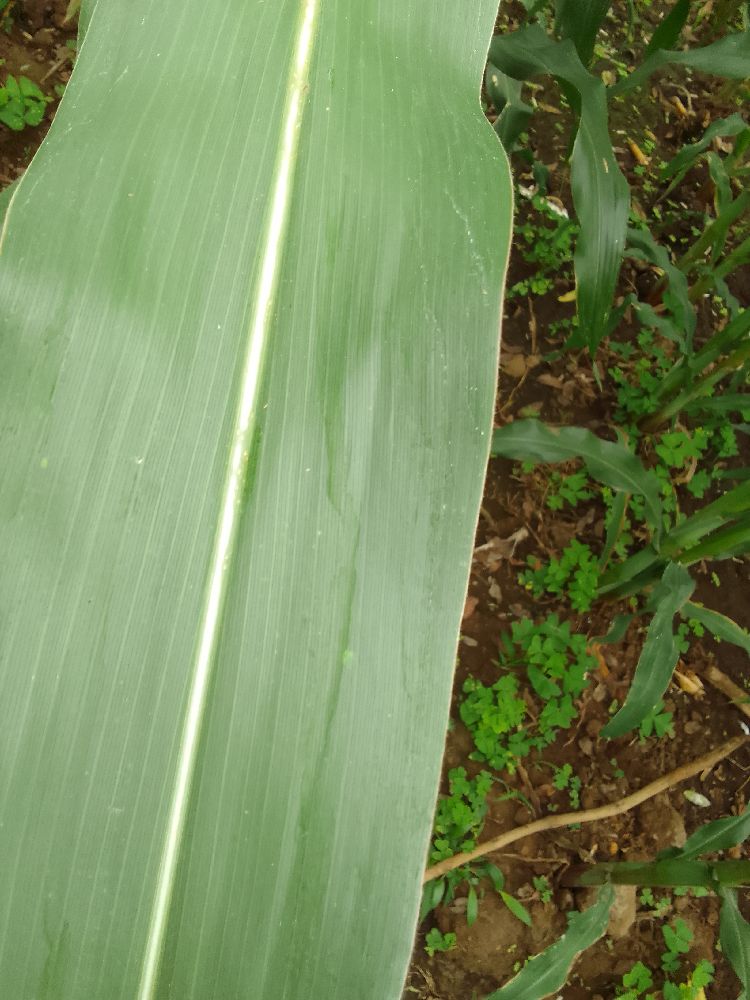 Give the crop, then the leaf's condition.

maize, healthy
